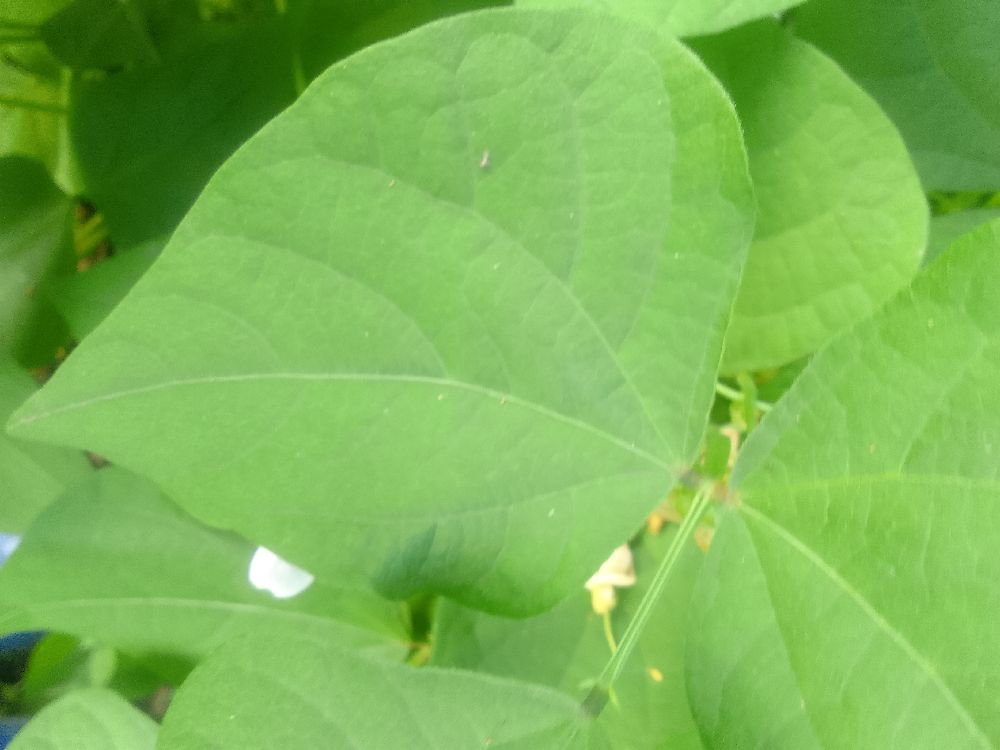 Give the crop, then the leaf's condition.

common bean, healthy
